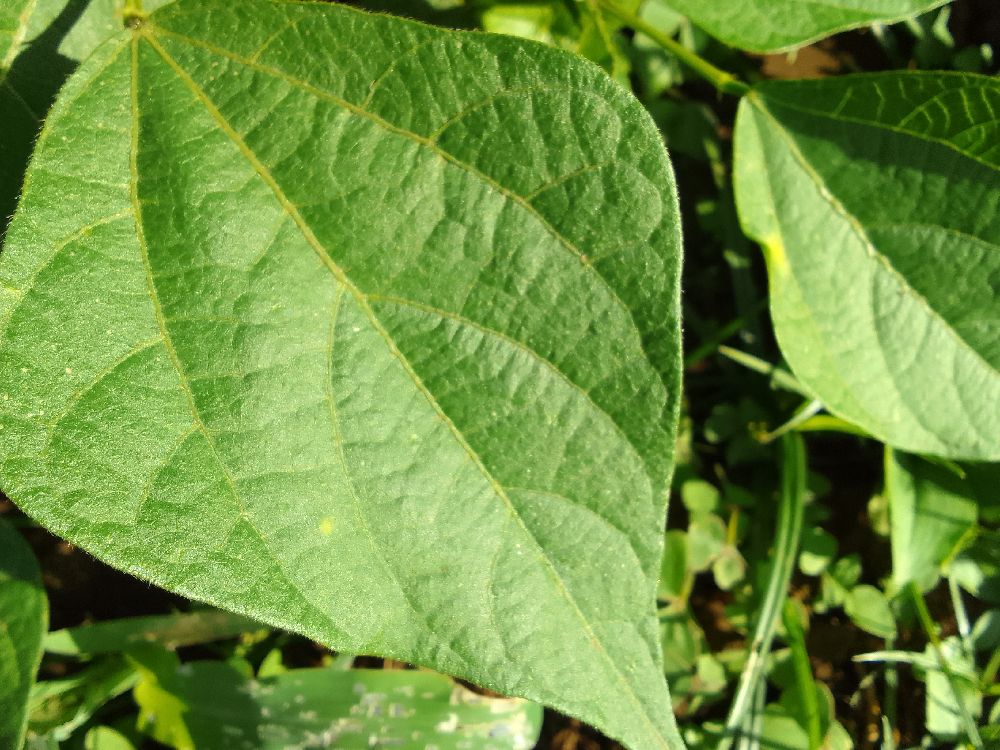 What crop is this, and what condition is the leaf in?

common bean, healthy
